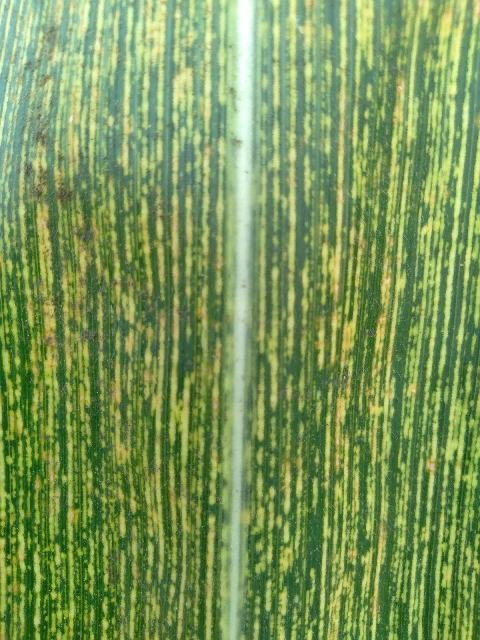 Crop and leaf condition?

maize, maize streak virus
